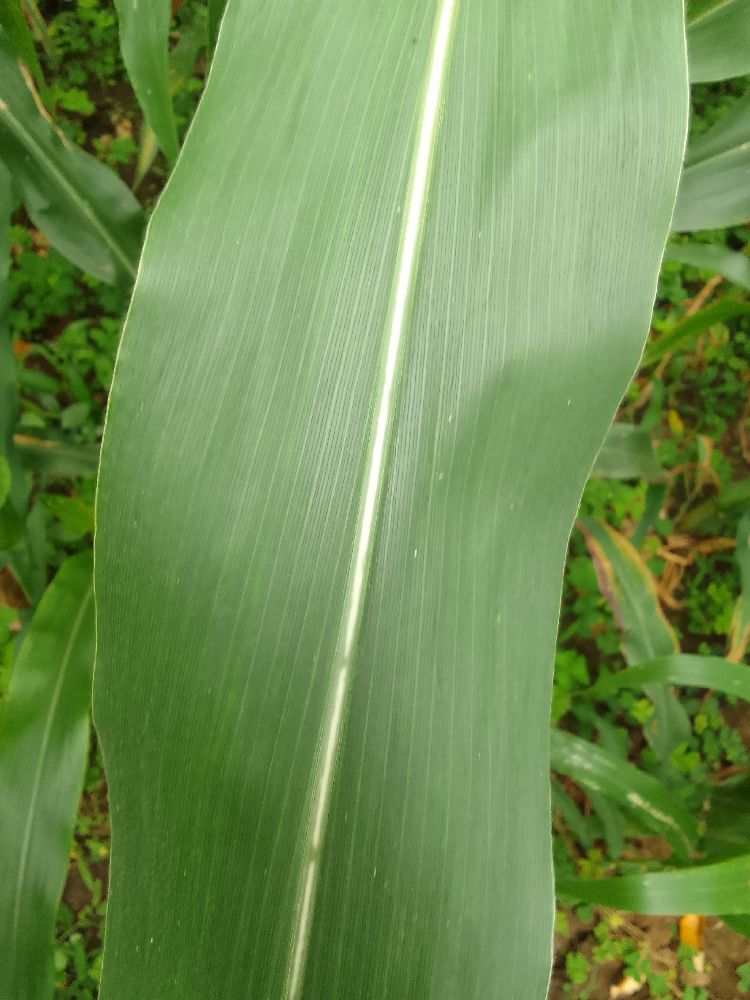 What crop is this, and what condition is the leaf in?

maize, healthy
